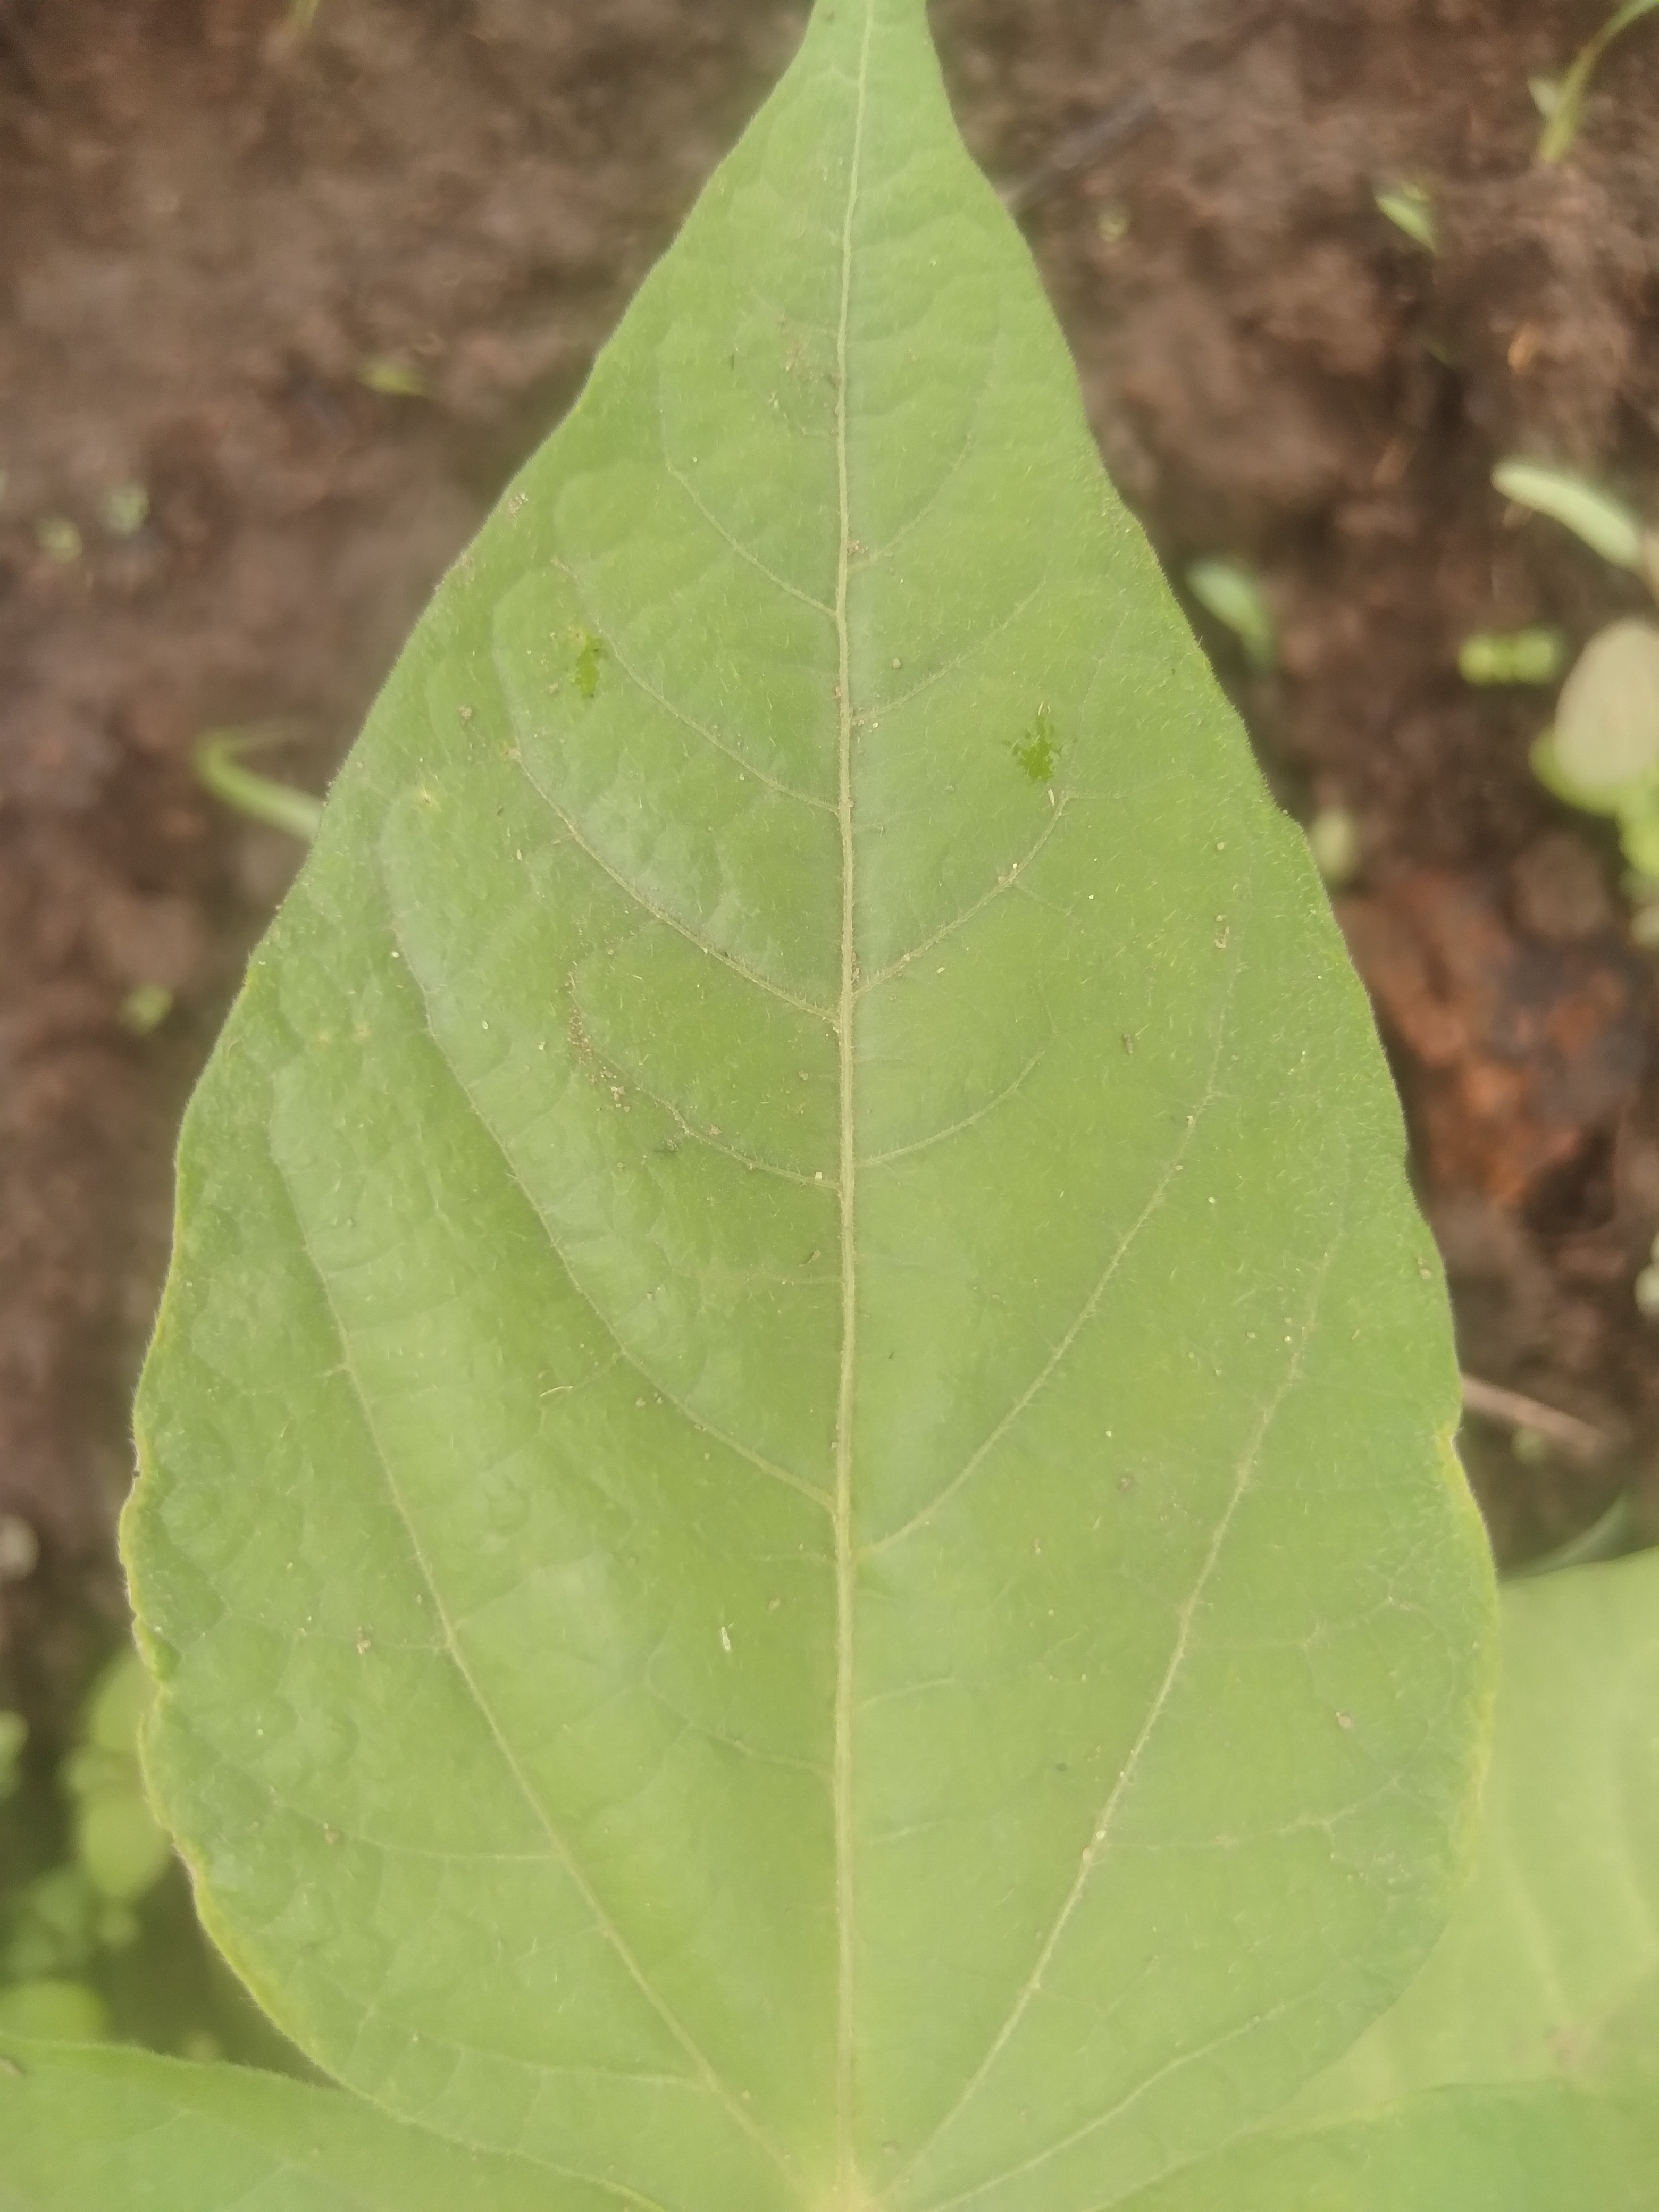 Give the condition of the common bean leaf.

healthy
